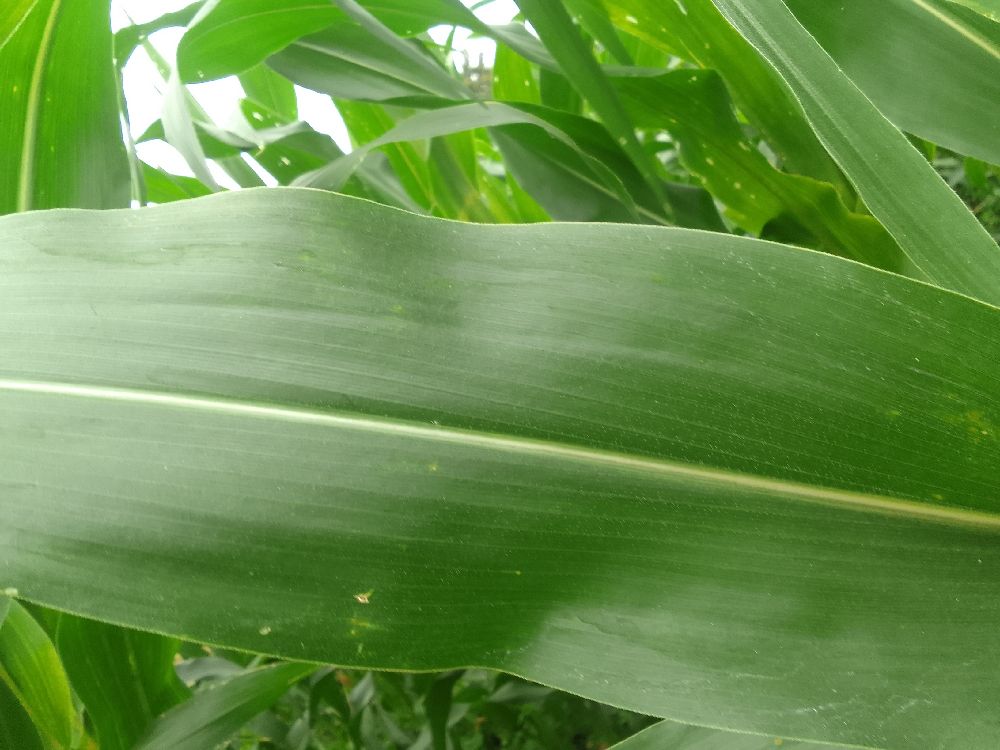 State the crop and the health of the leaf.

maize, healthy
